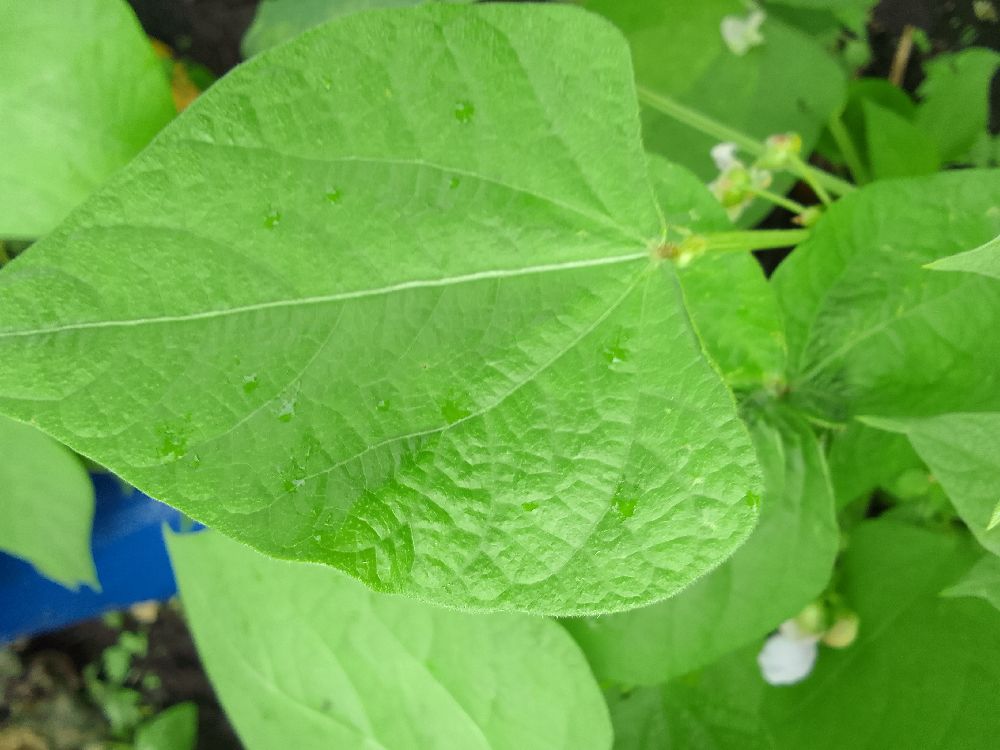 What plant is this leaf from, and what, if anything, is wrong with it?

common bean, healthy
